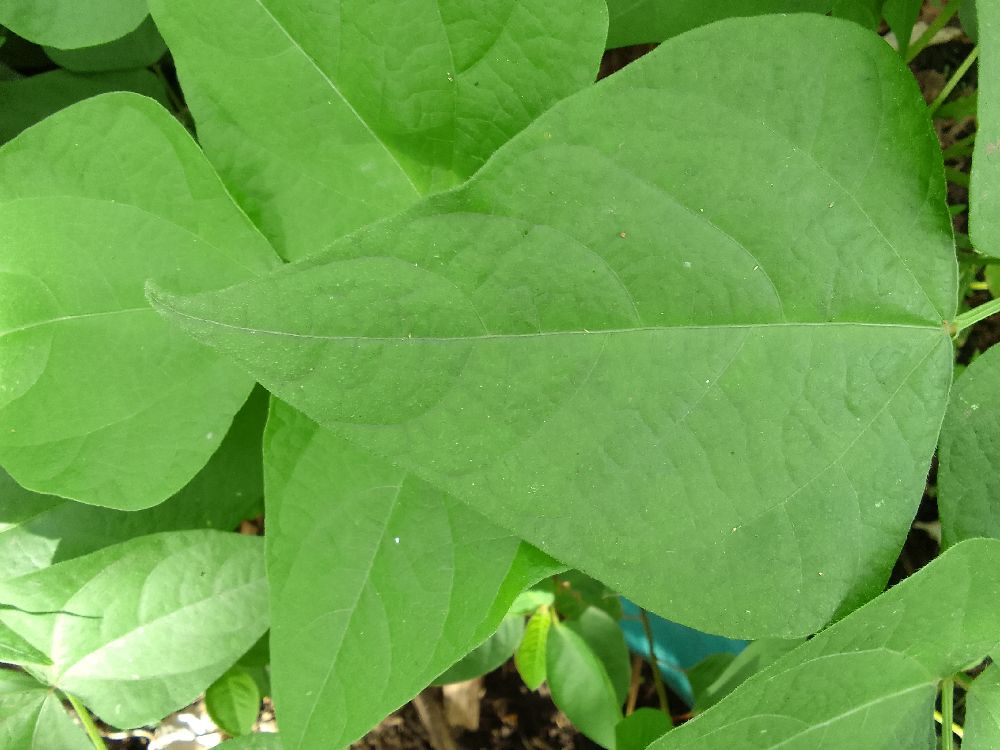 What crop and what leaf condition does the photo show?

common bean, healthy
